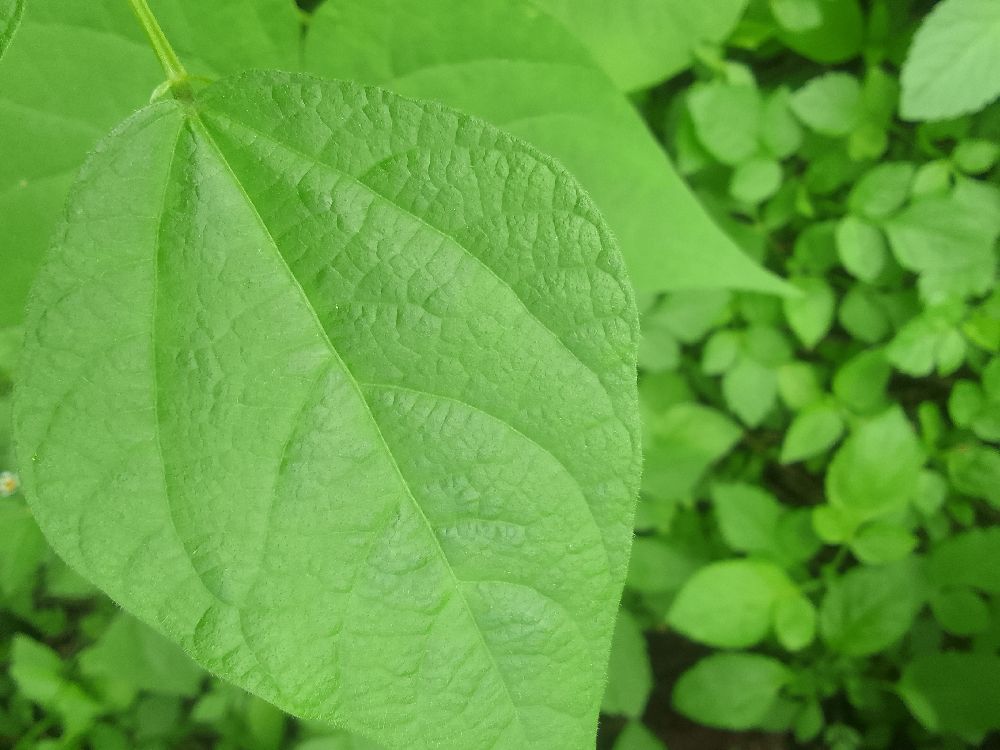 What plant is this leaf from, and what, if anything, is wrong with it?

common bean, healthy
